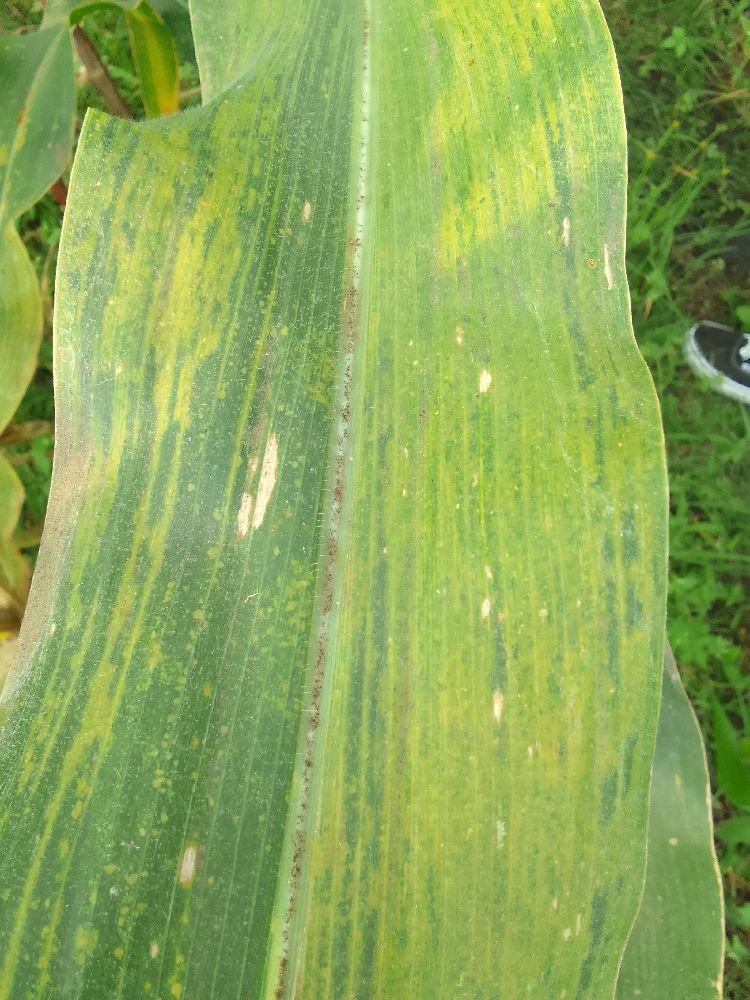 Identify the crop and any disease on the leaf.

maize, maize lethal necrosis
